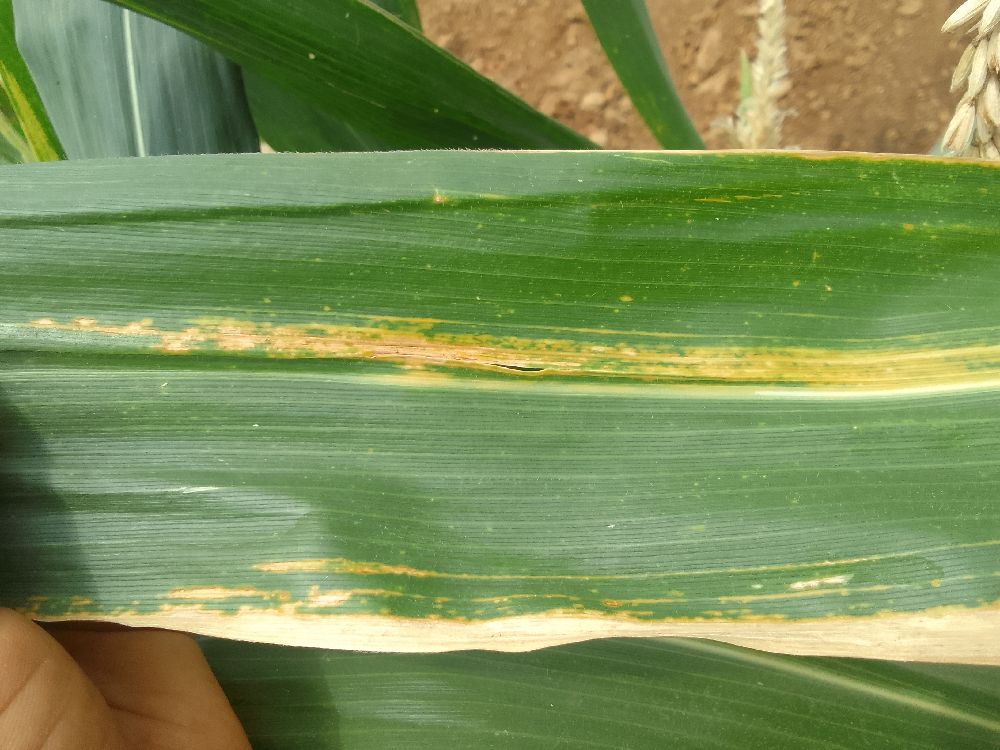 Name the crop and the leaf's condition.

maize, maize lethal necrosis
